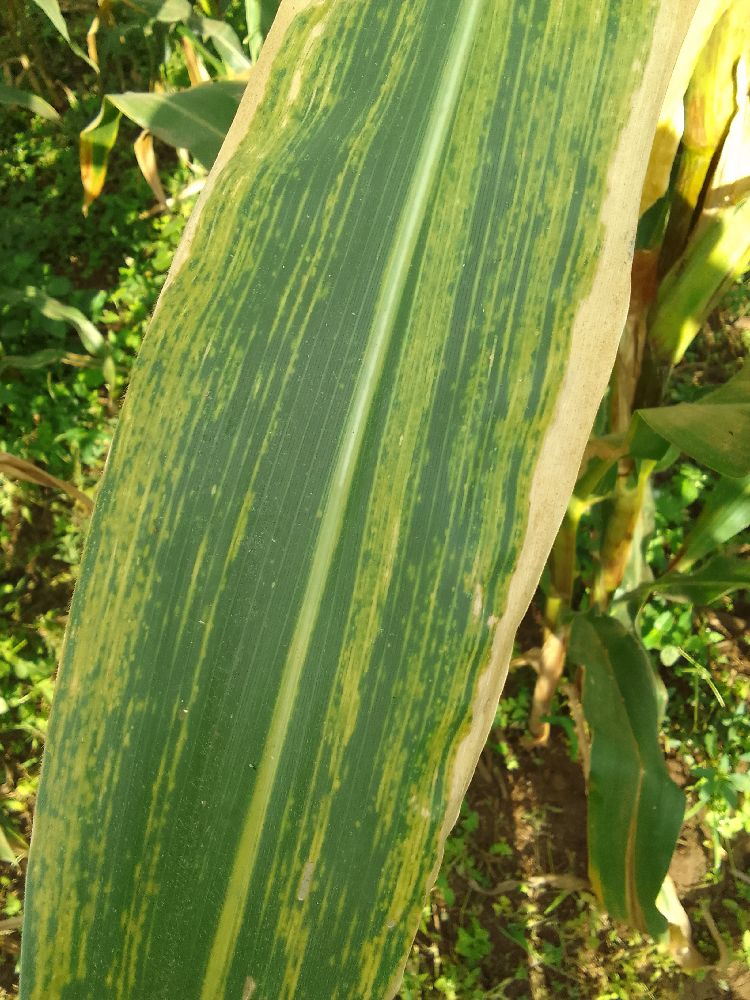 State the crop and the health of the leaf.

maize, maize lethal necrosis
